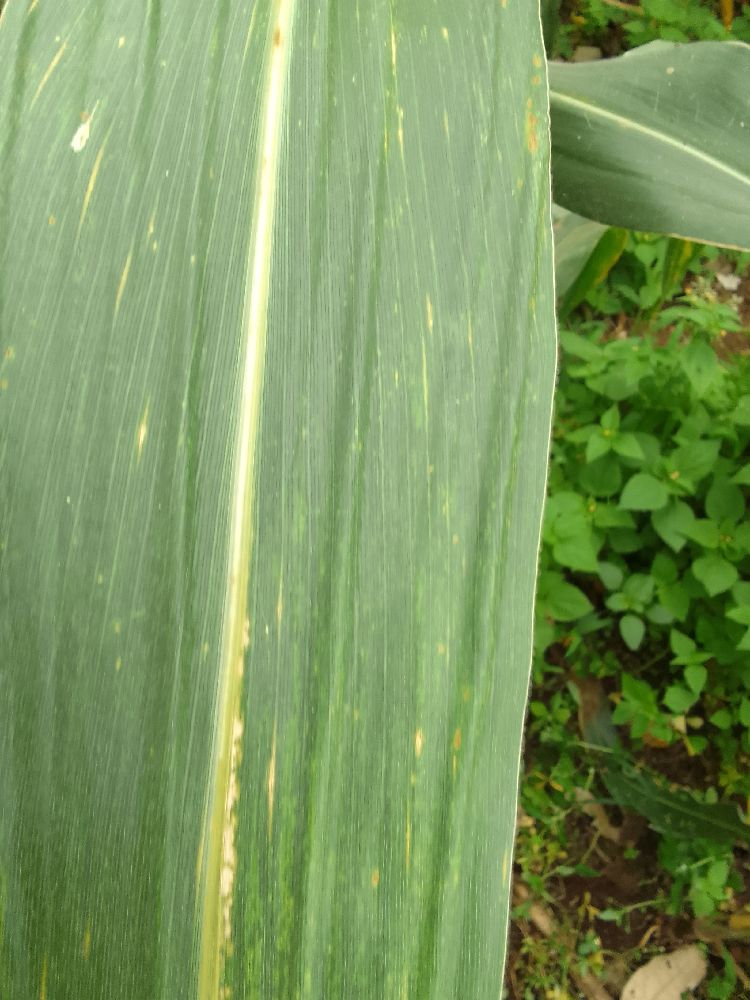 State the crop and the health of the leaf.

maize, maize lethal necrosis
